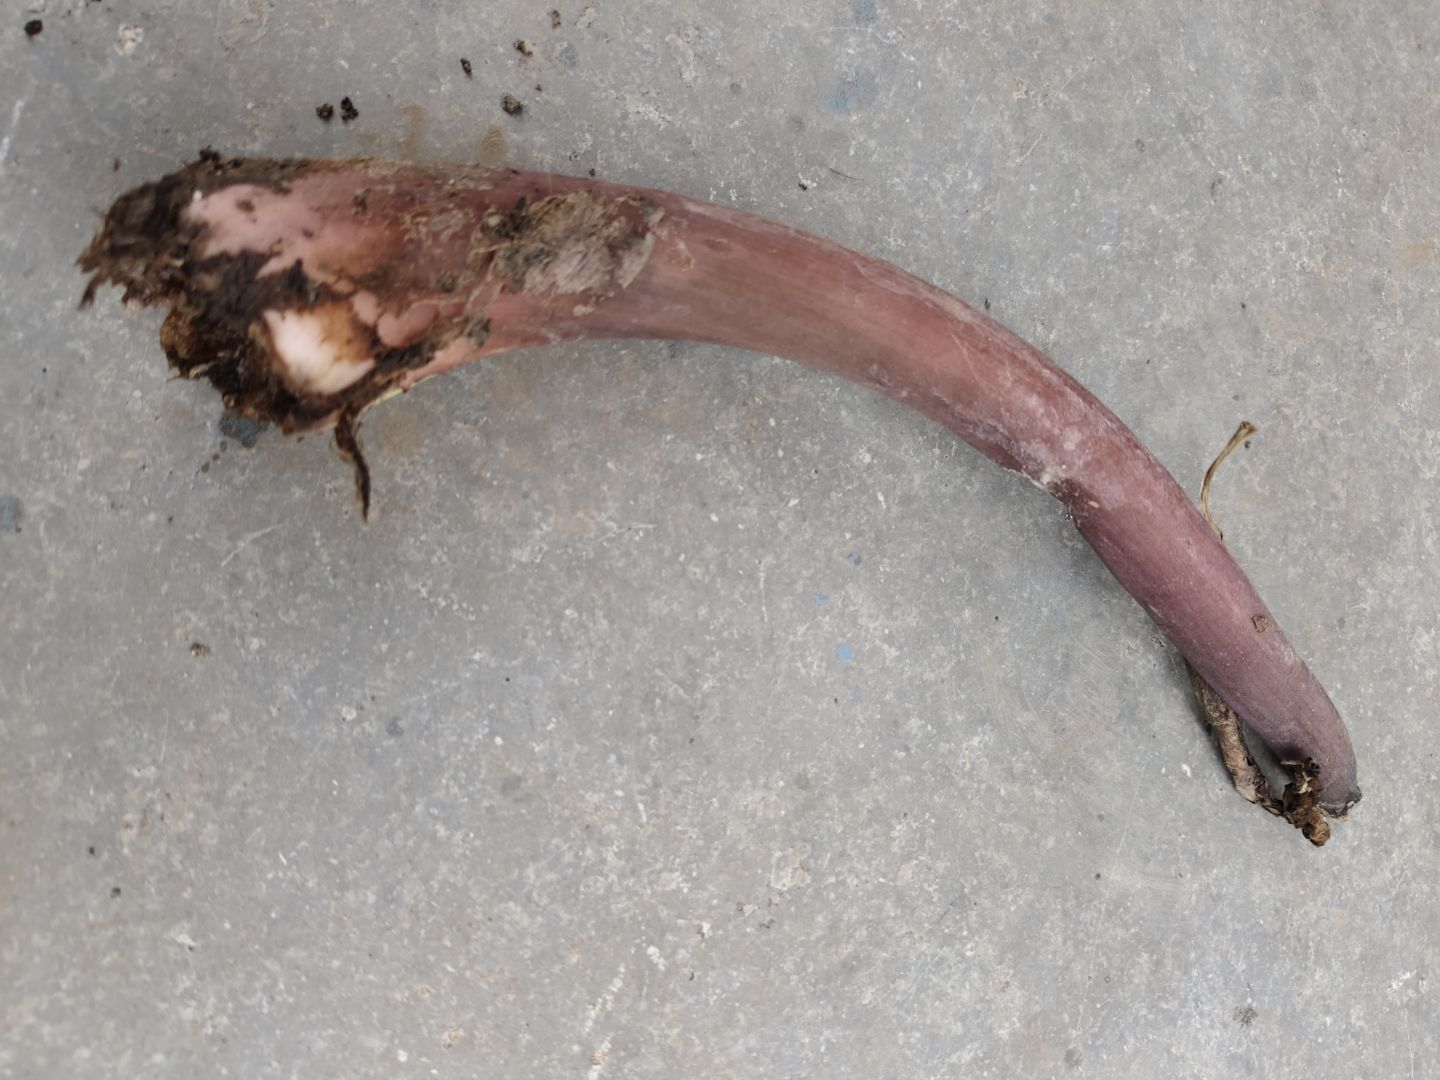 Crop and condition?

taro, root rot
